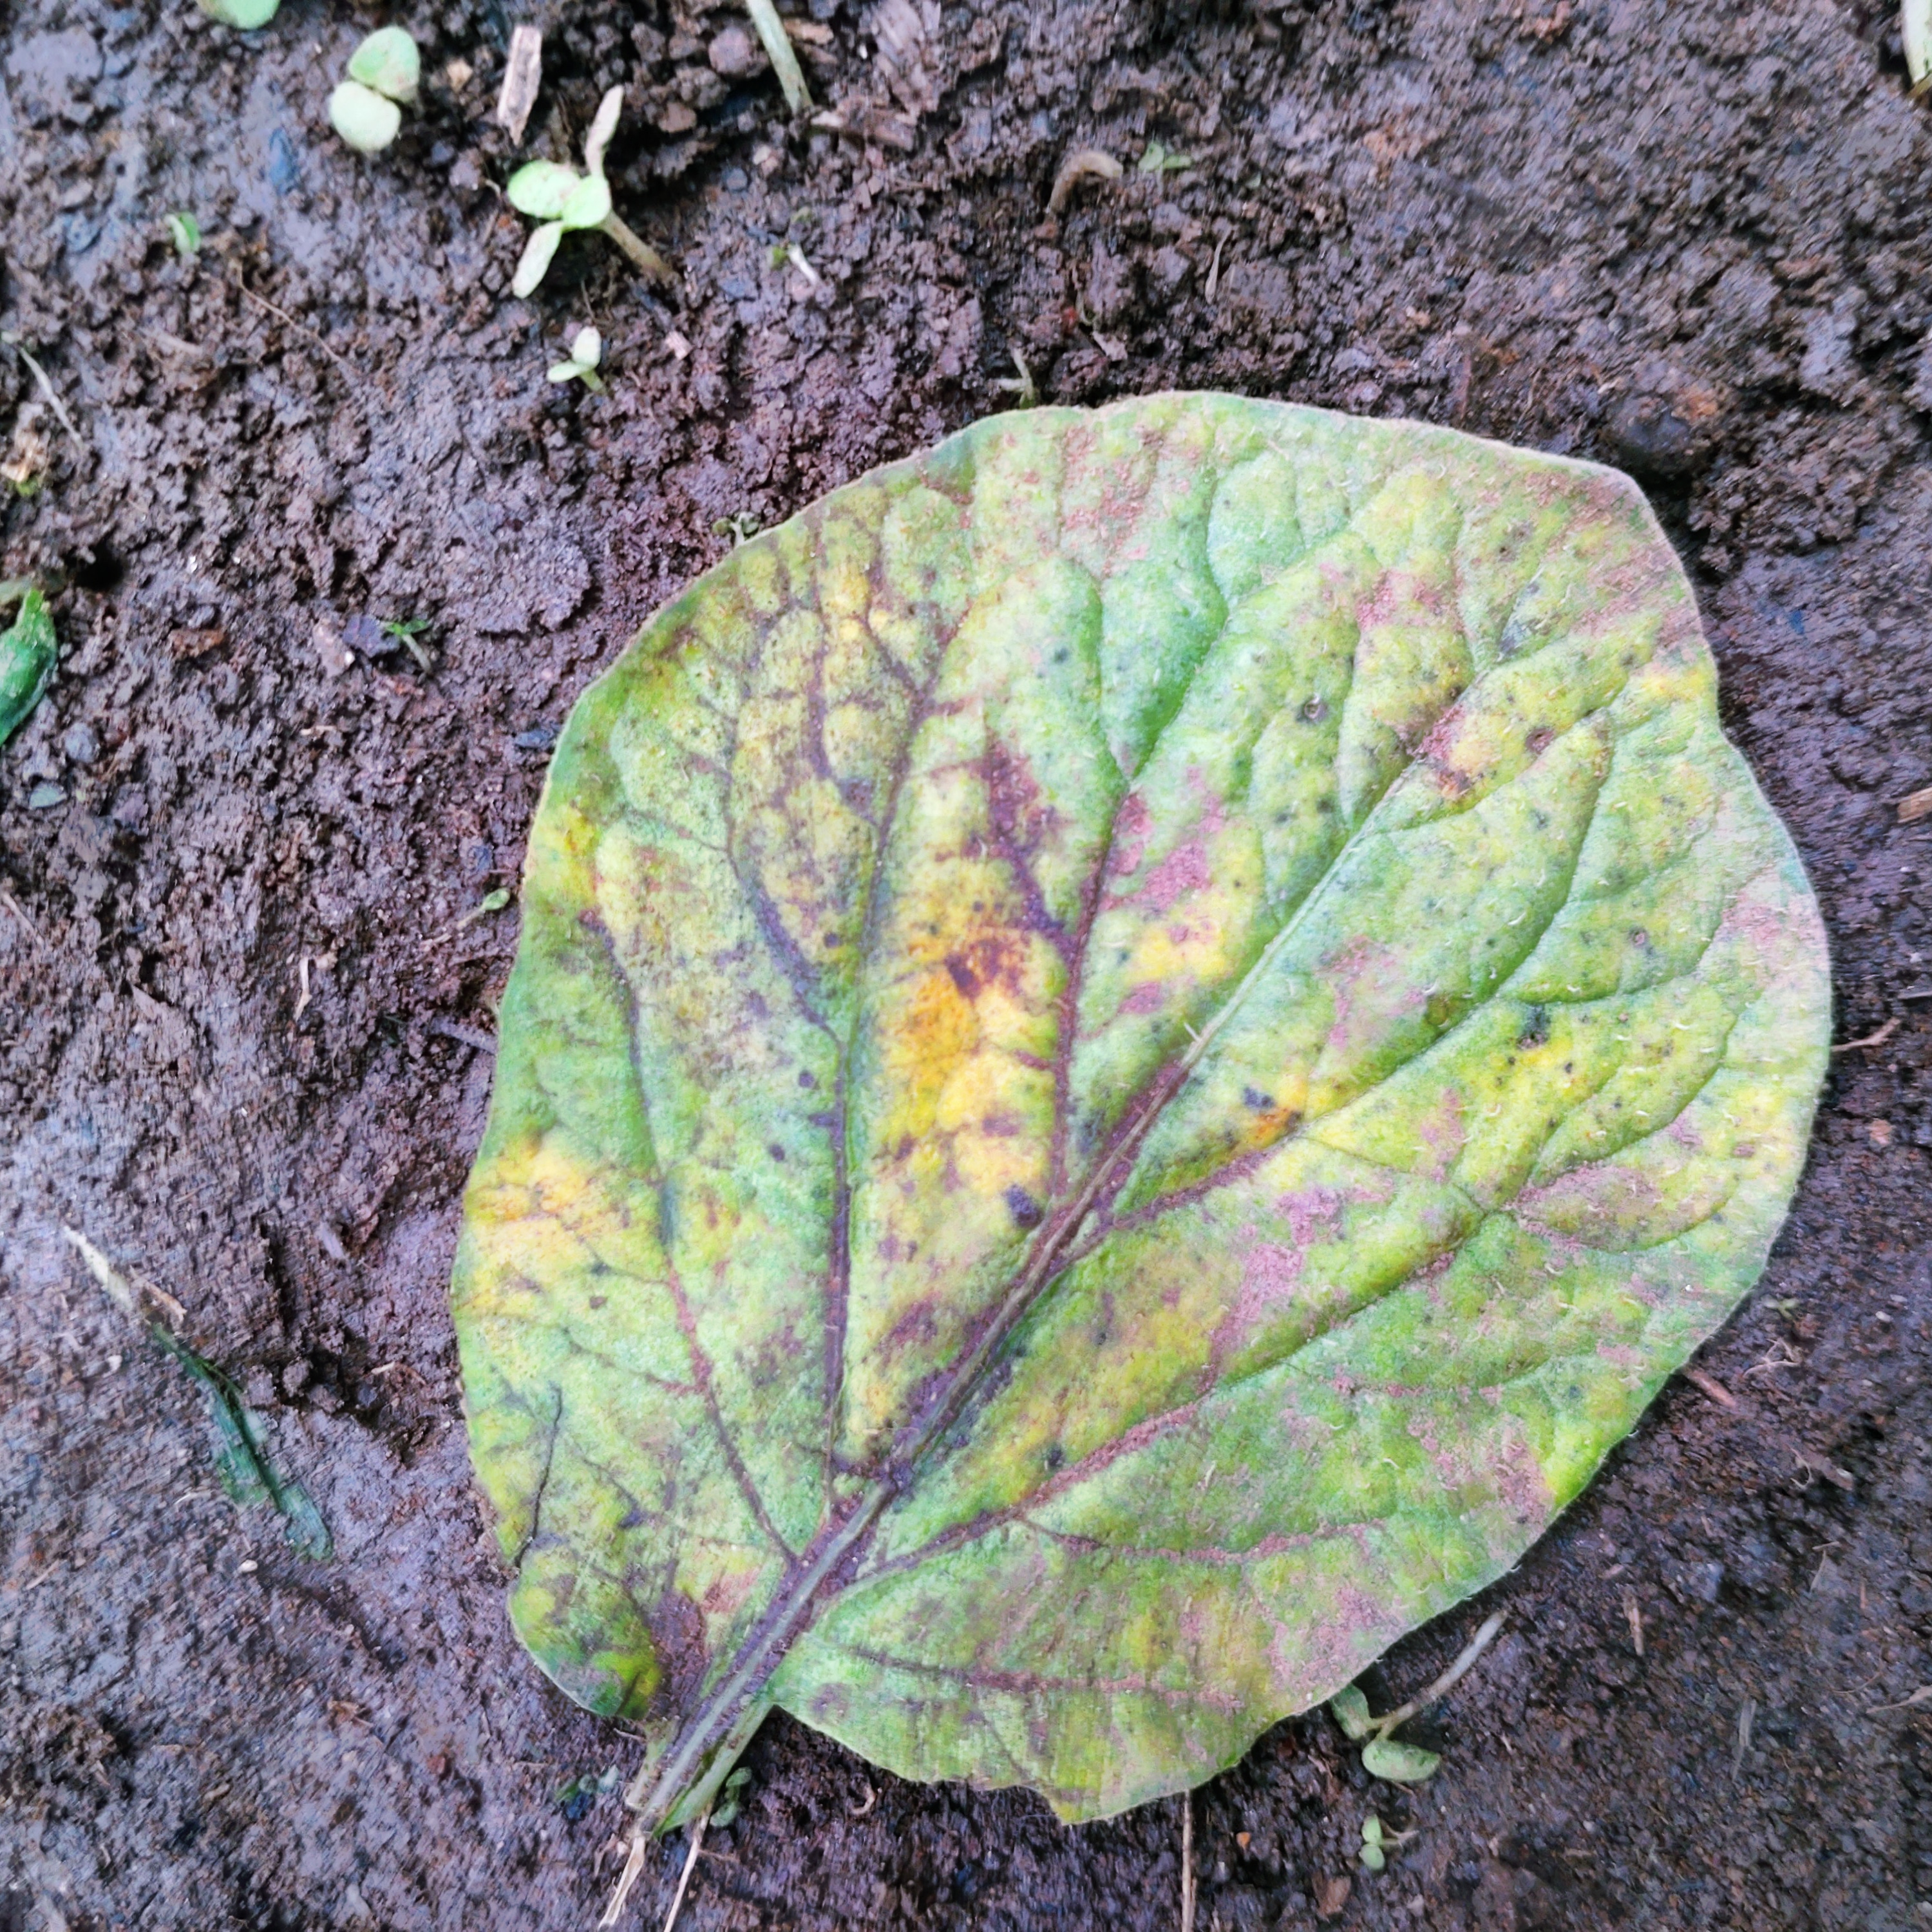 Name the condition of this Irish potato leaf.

late blight
